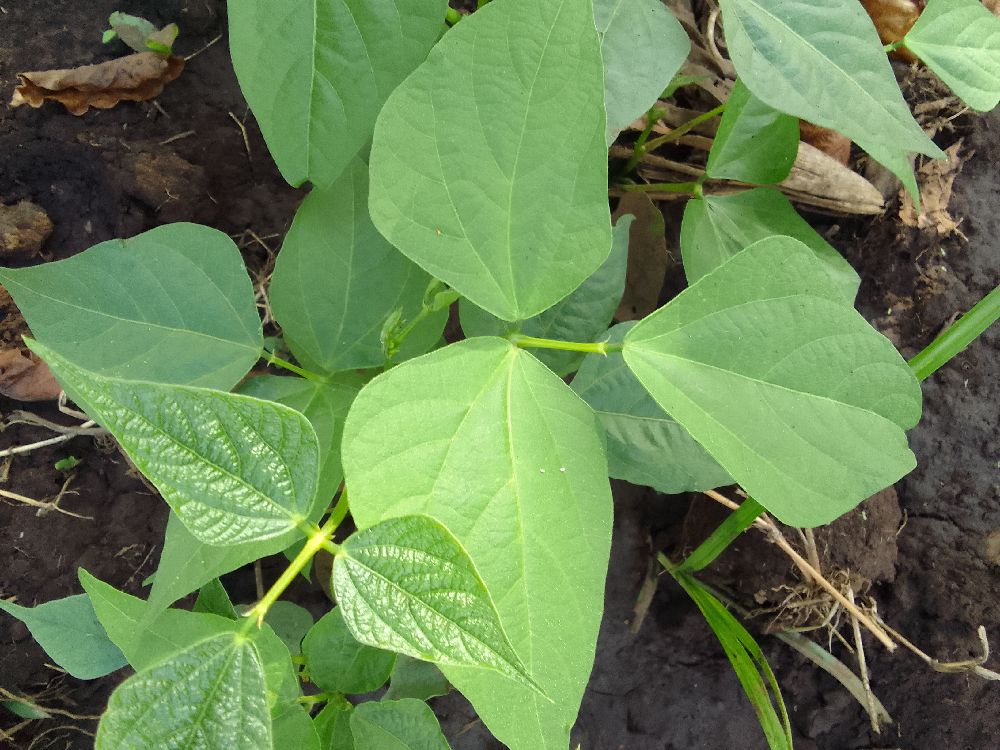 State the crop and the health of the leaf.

common bean, healthy
